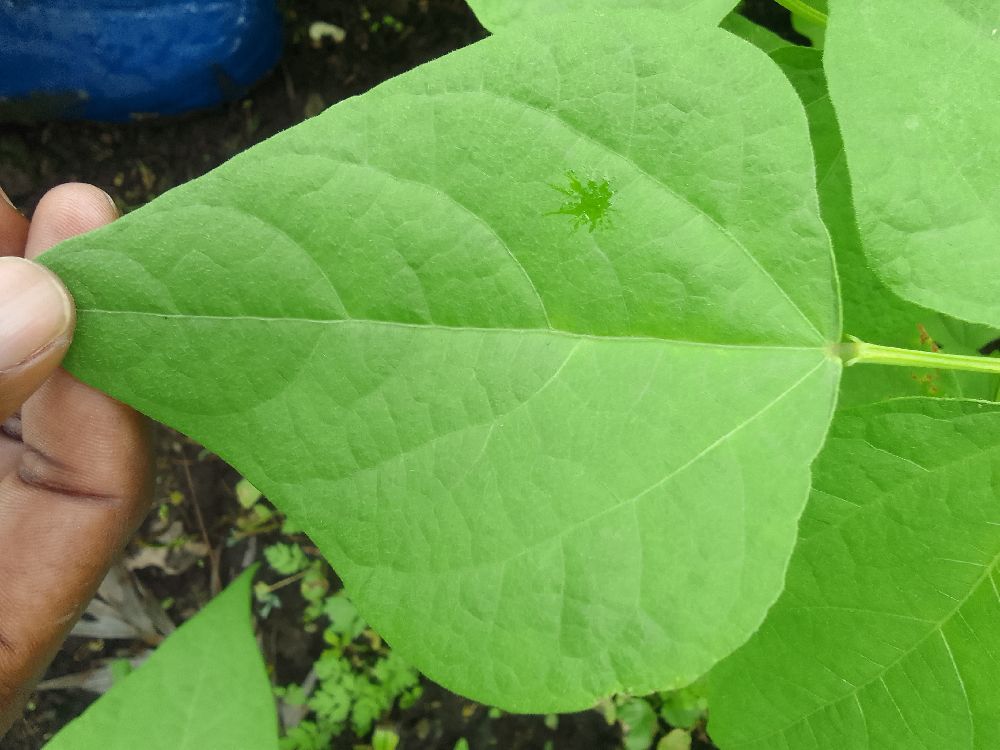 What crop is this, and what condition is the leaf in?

common bean, healthy
